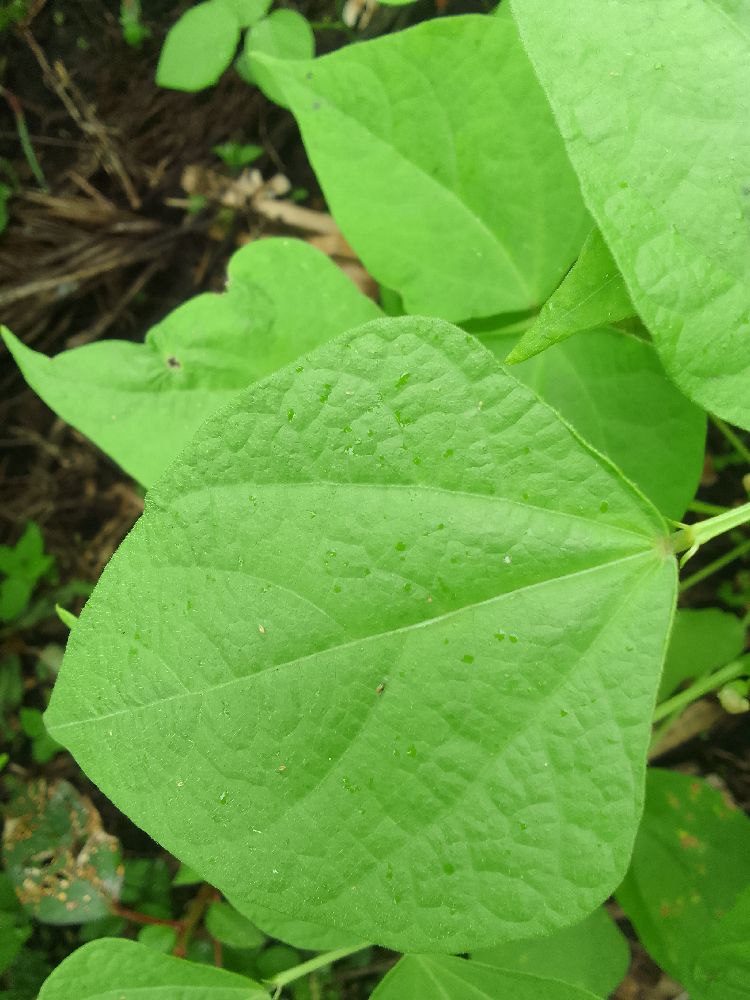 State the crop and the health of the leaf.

common bean, healthy
